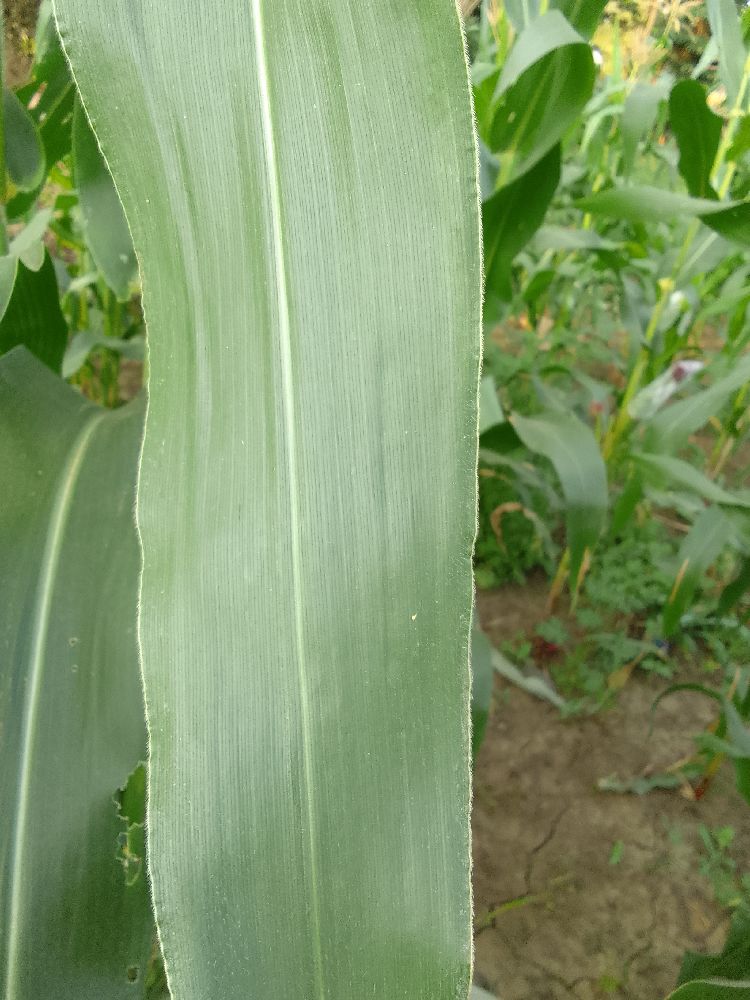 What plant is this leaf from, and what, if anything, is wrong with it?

maize, healthy
